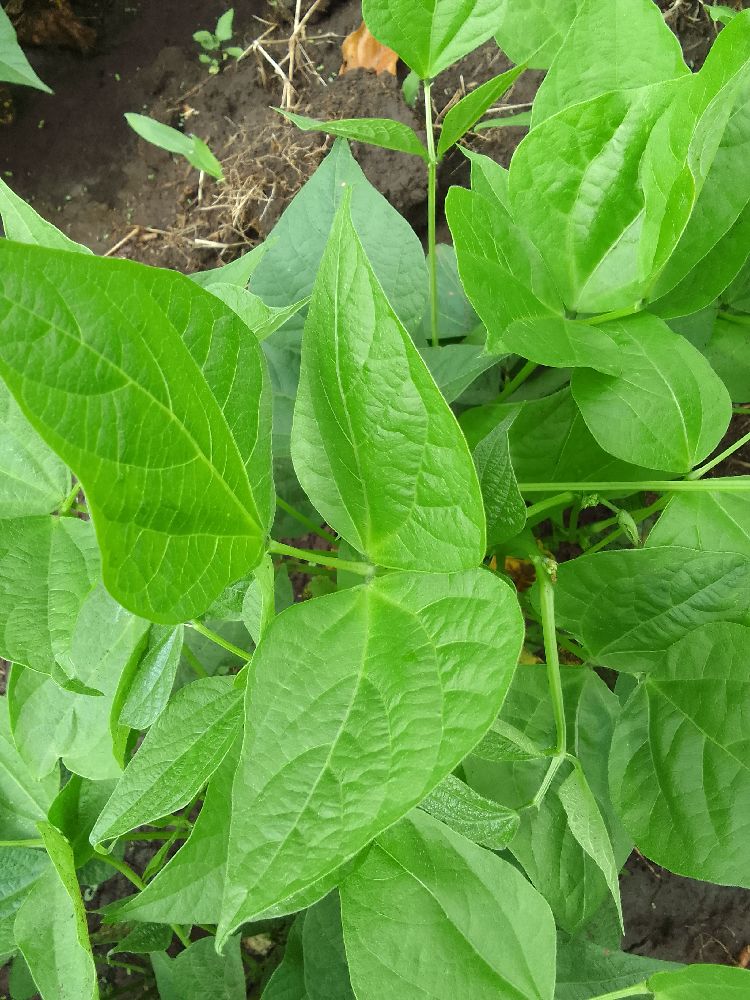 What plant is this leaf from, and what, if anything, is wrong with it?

common bean, healthy
